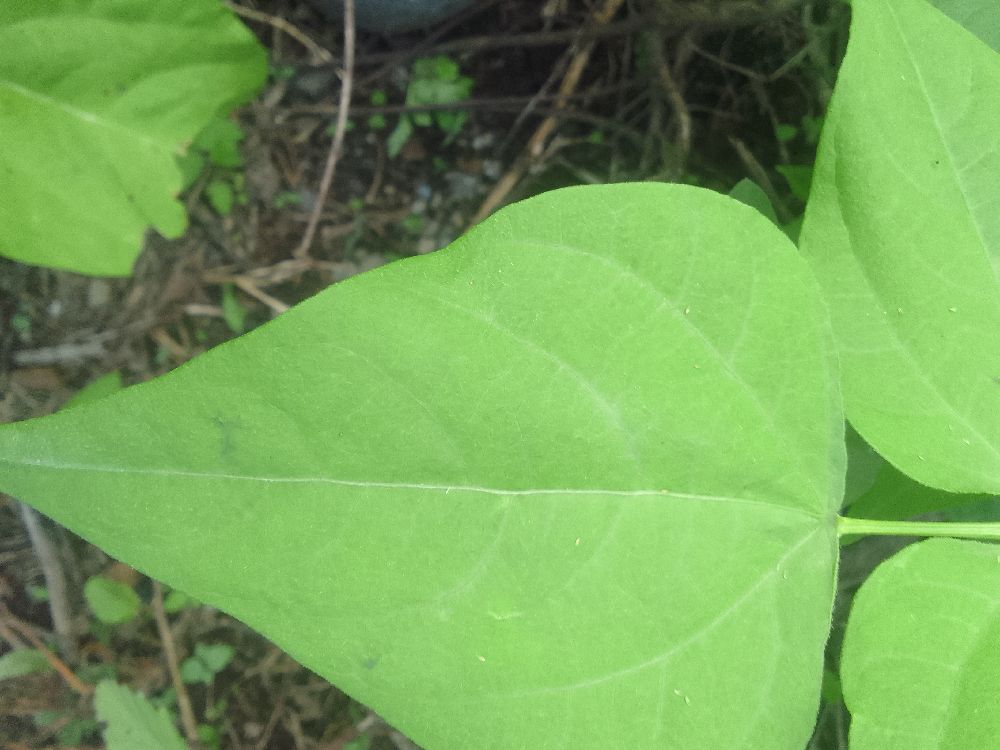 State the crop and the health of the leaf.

common bean, healthy
